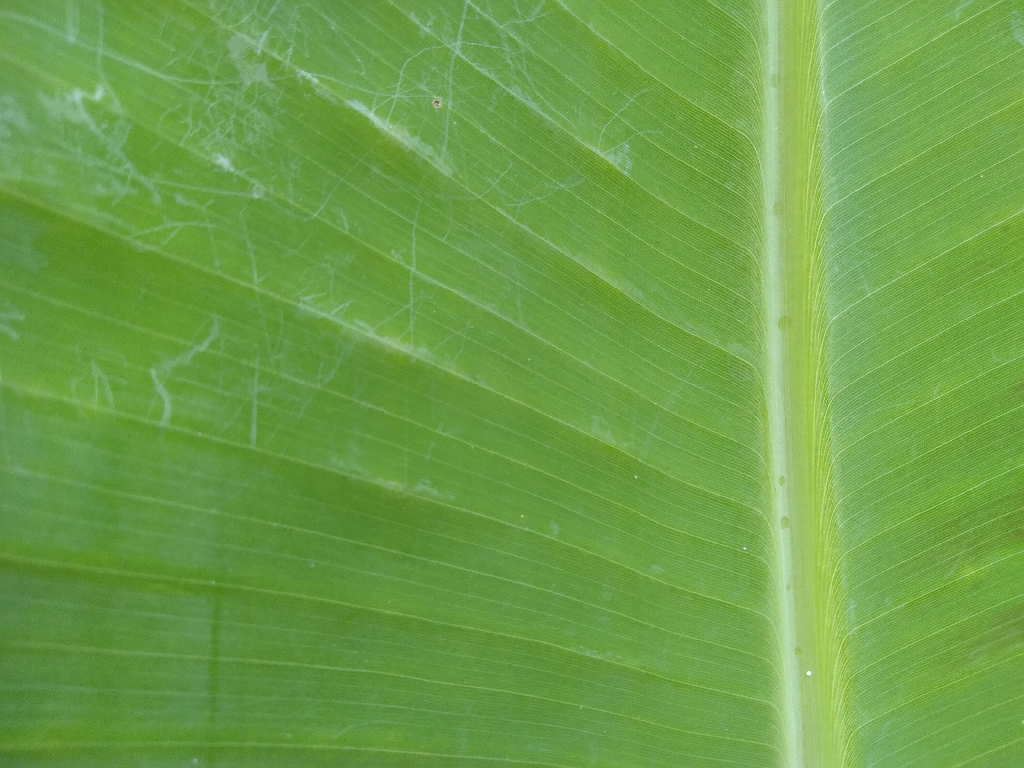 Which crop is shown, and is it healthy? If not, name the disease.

banana, healthy
